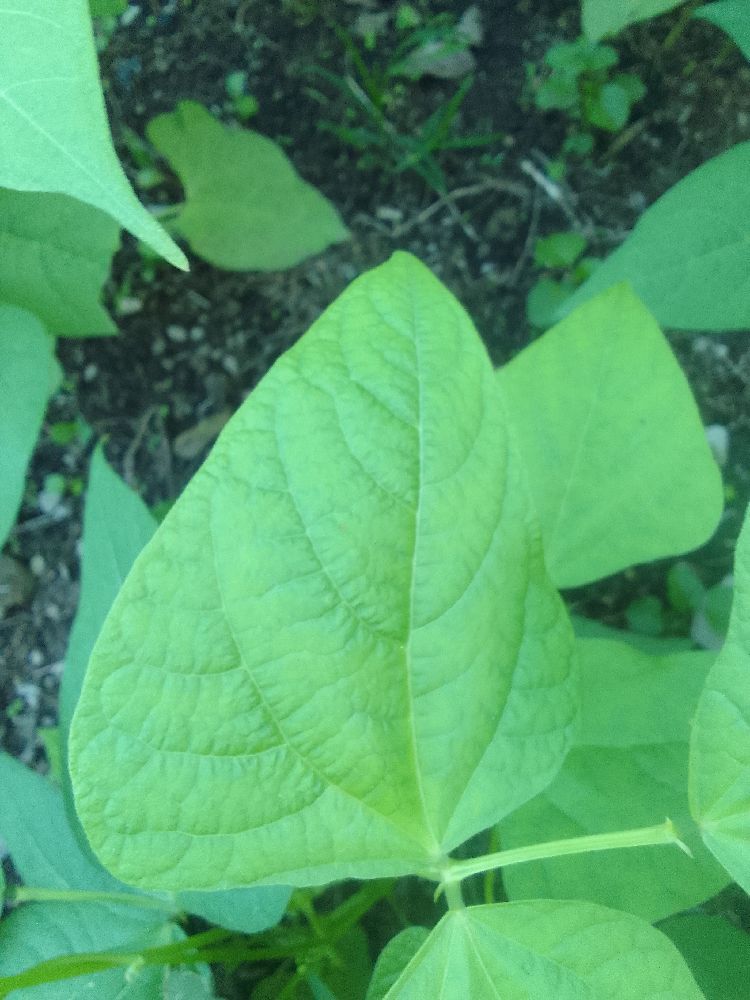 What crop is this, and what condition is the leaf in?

common bean, healthy
